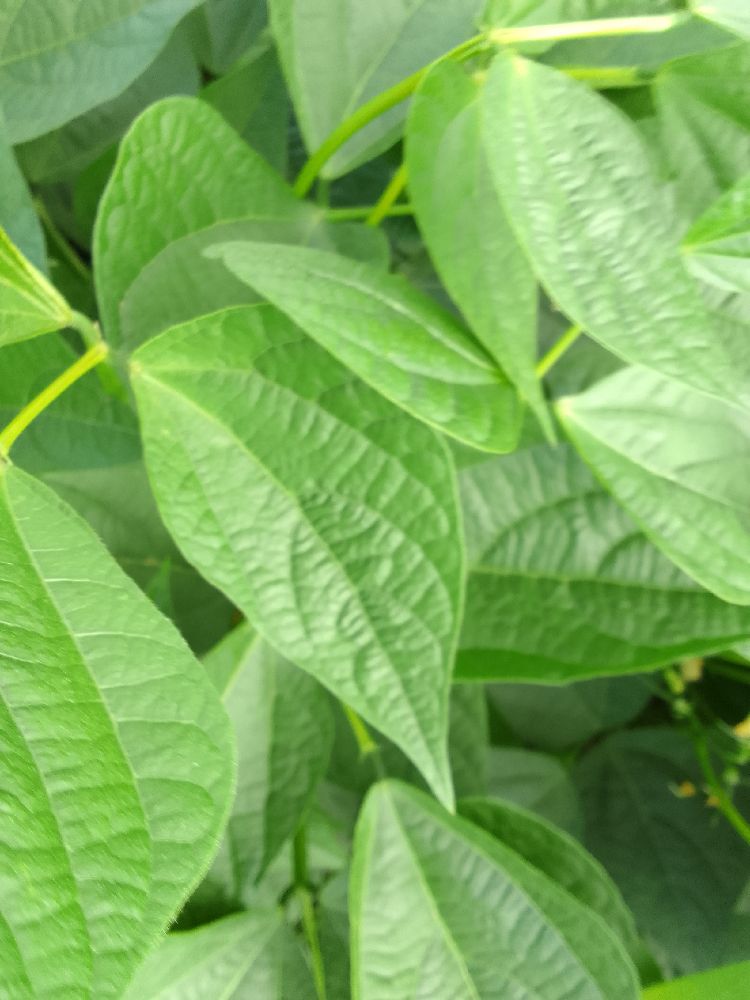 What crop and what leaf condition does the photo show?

common bean, healthy
